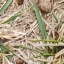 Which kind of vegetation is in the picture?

grass
